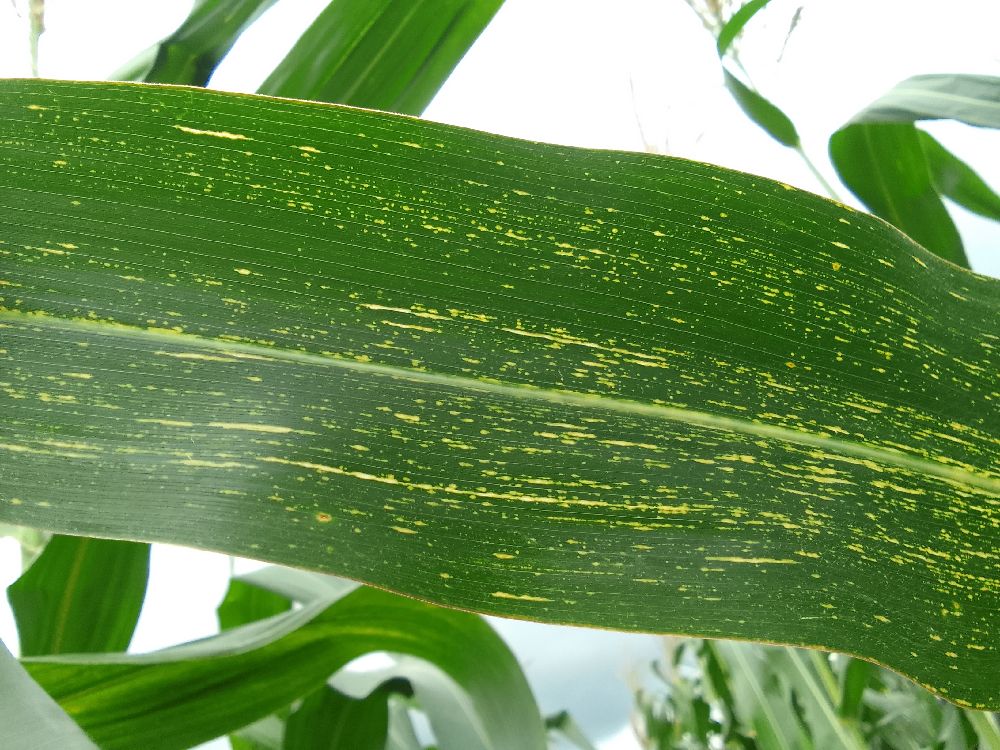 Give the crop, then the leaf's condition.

maize, maize streak virus
